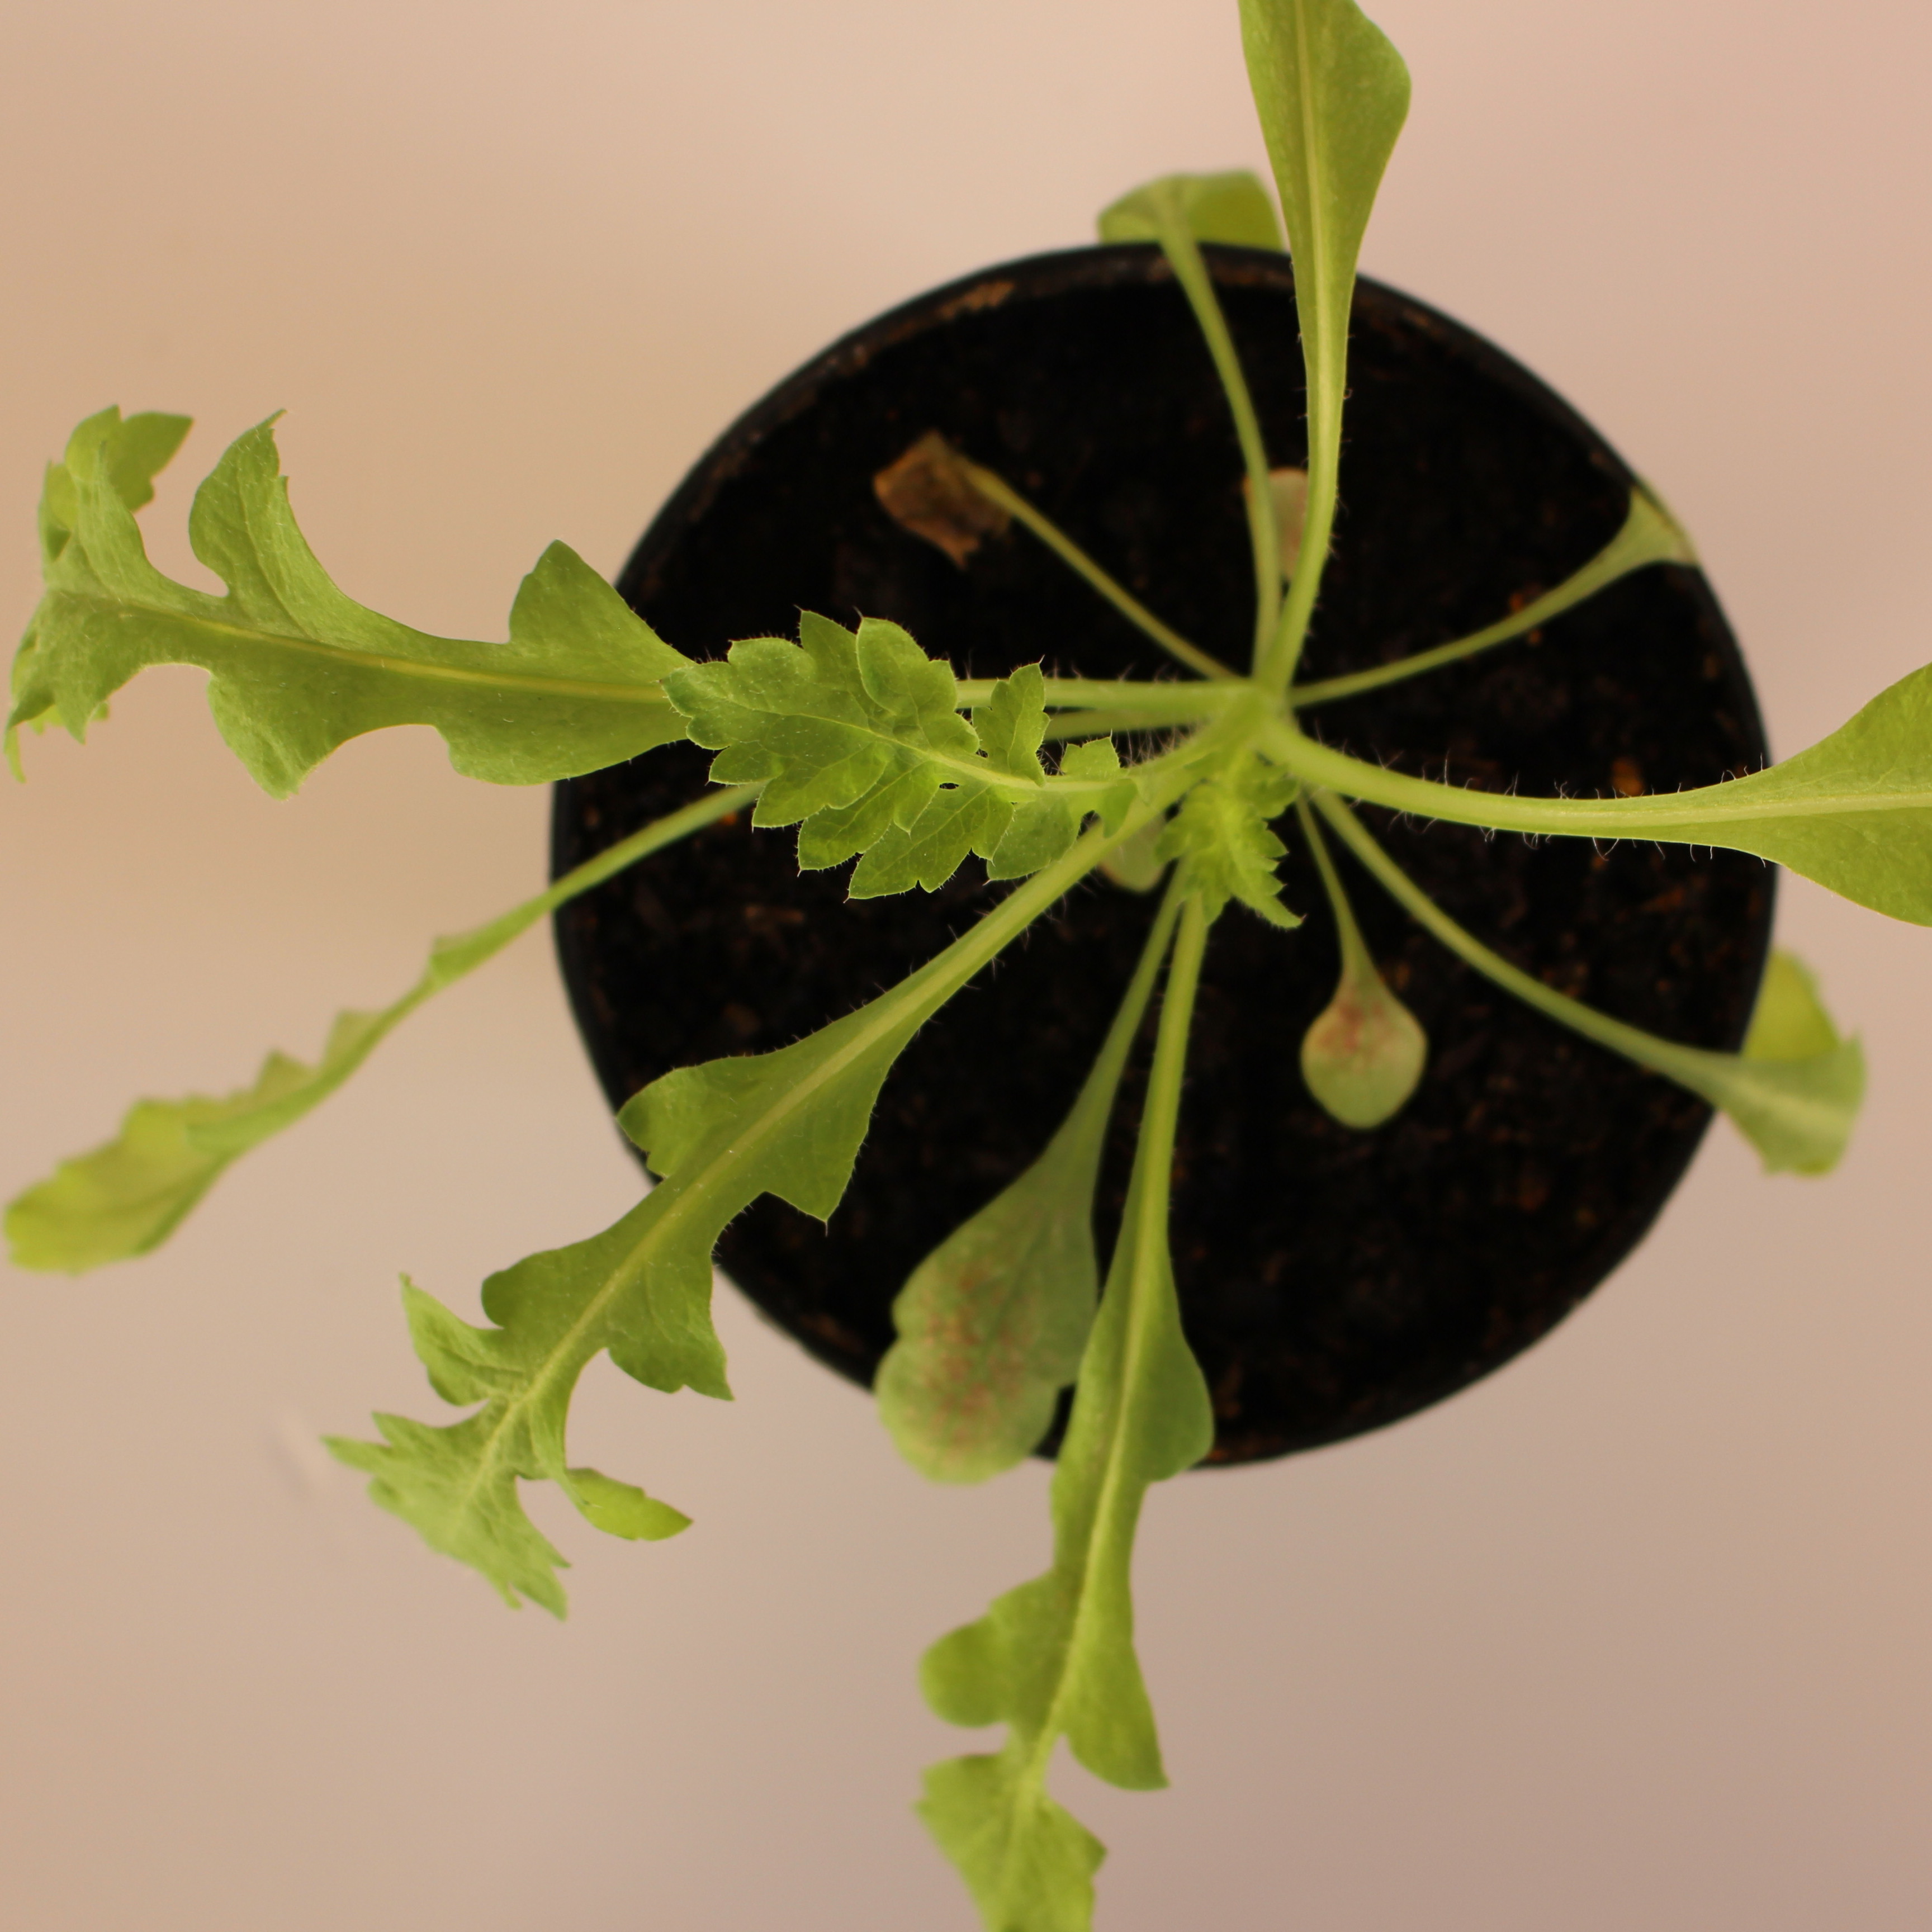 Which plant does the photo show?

Papaver rhoeas
